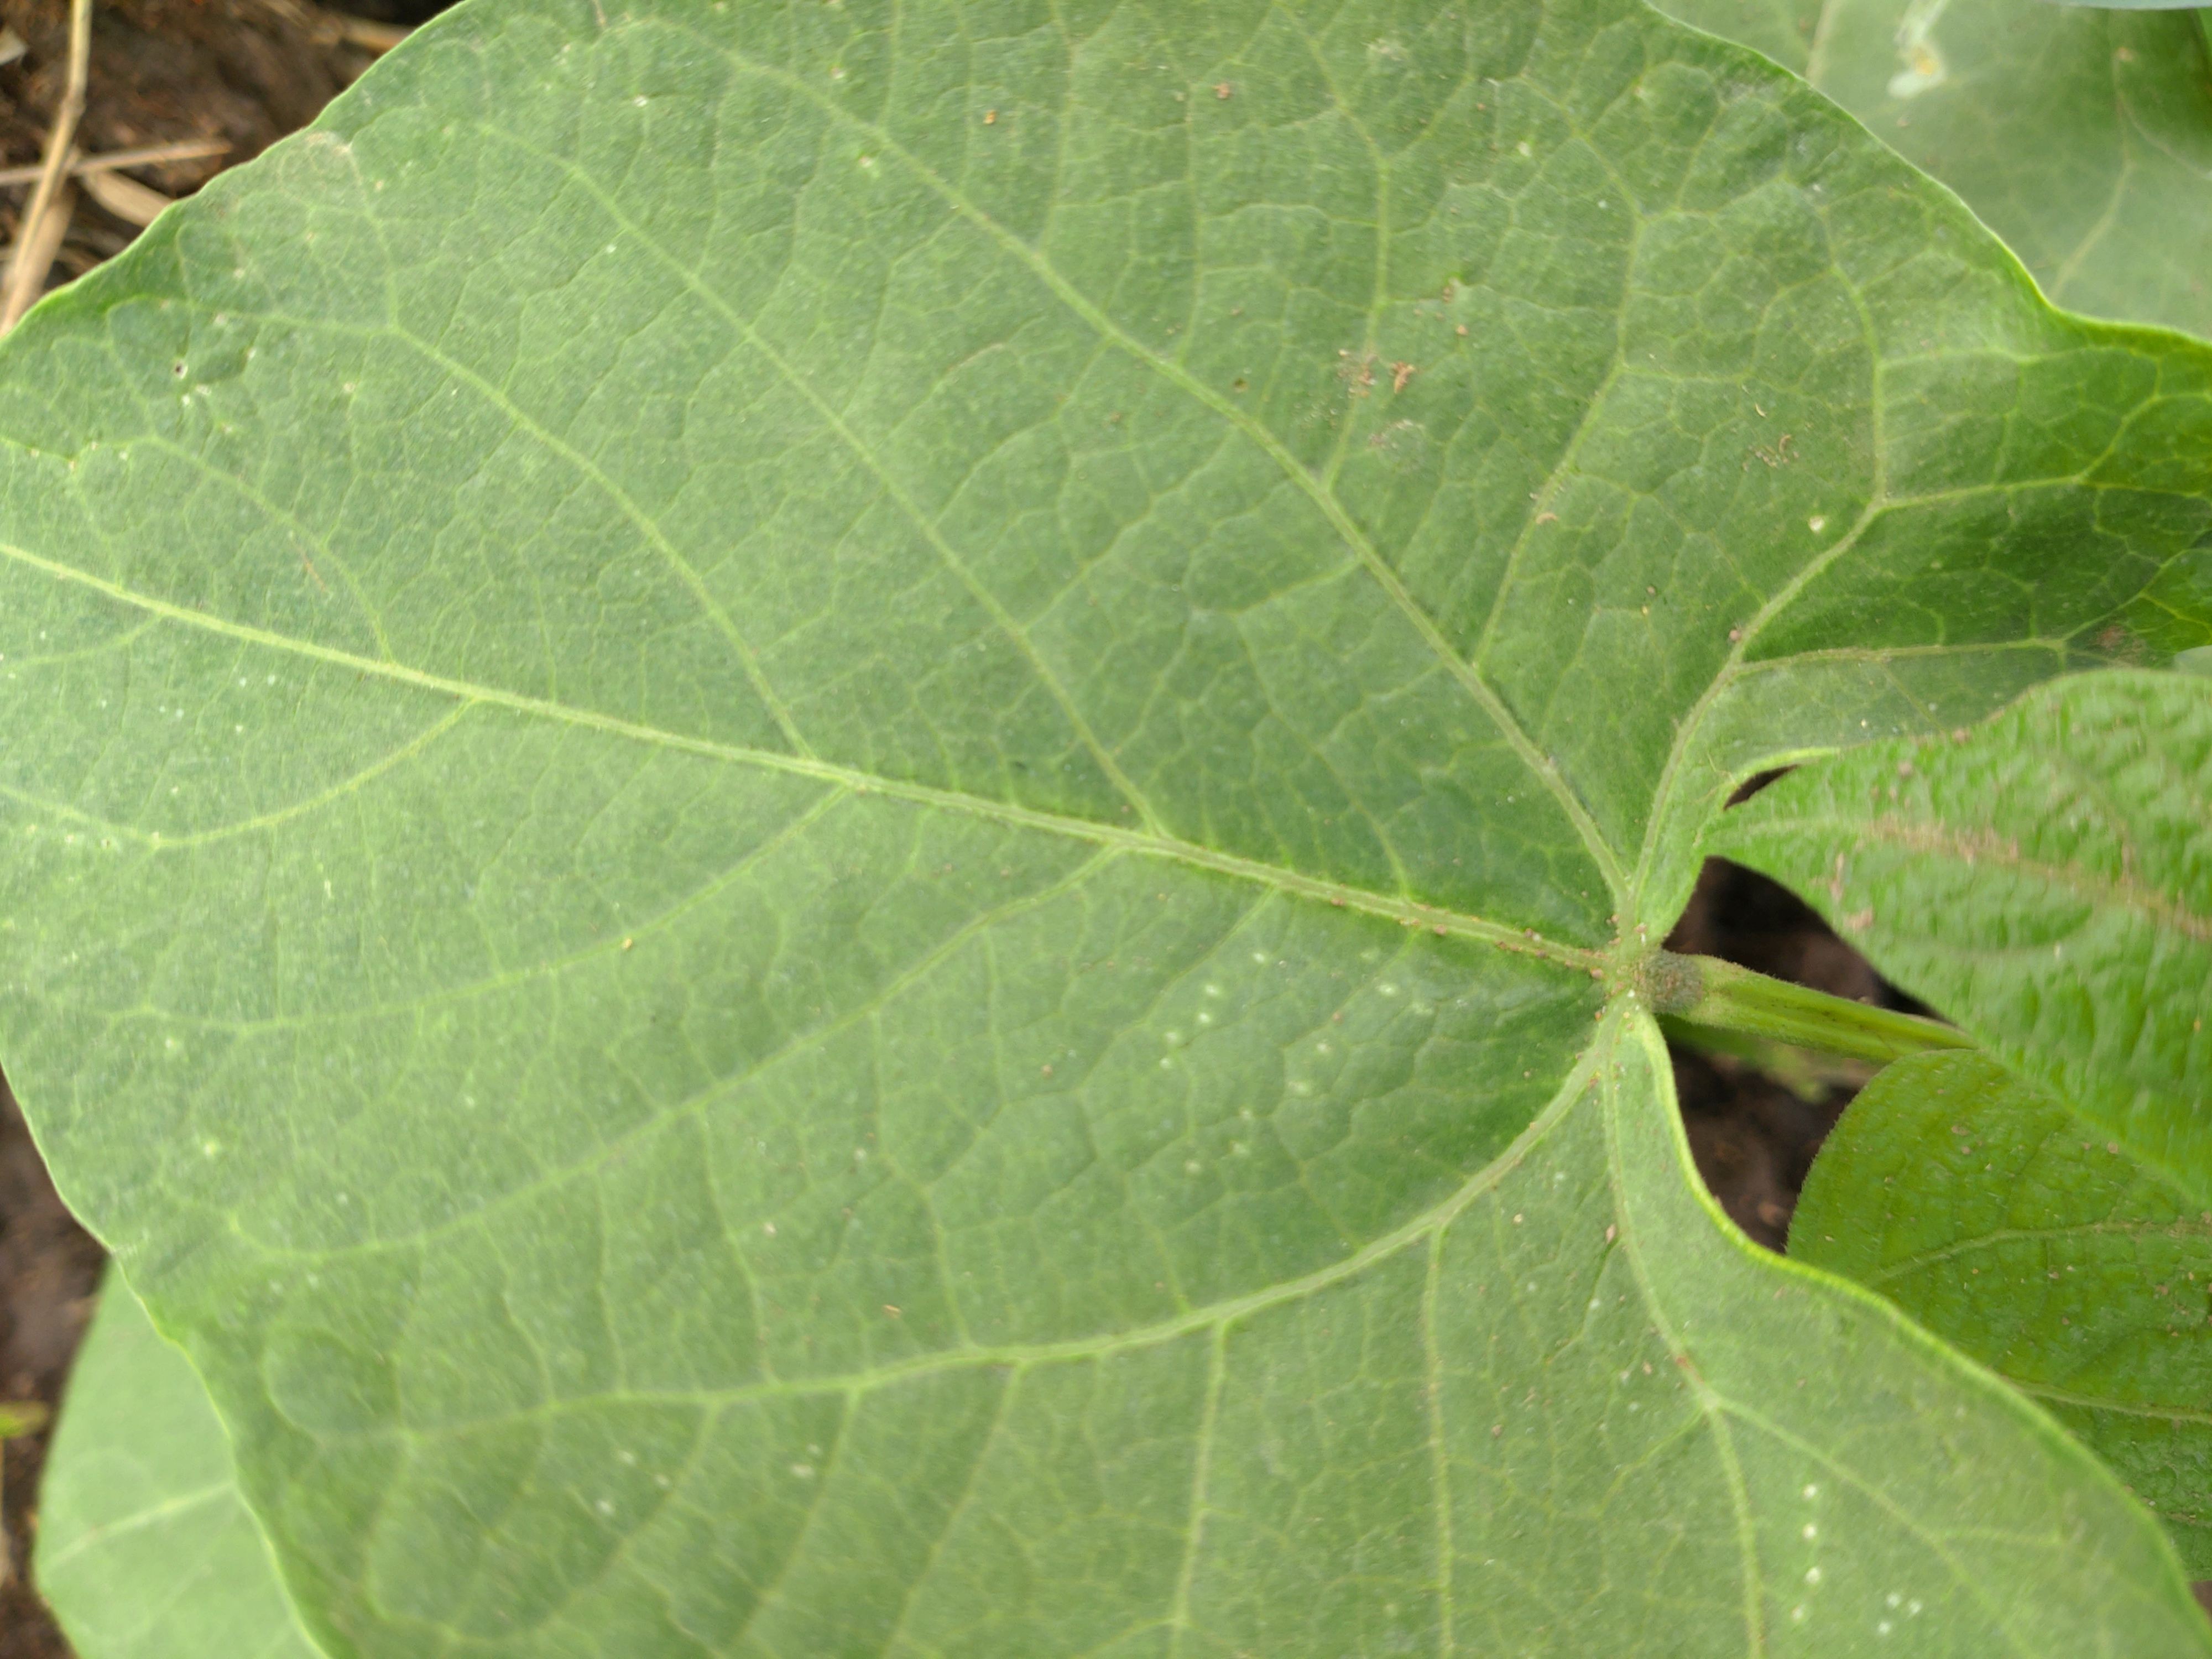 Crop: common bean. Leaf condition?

healthy
